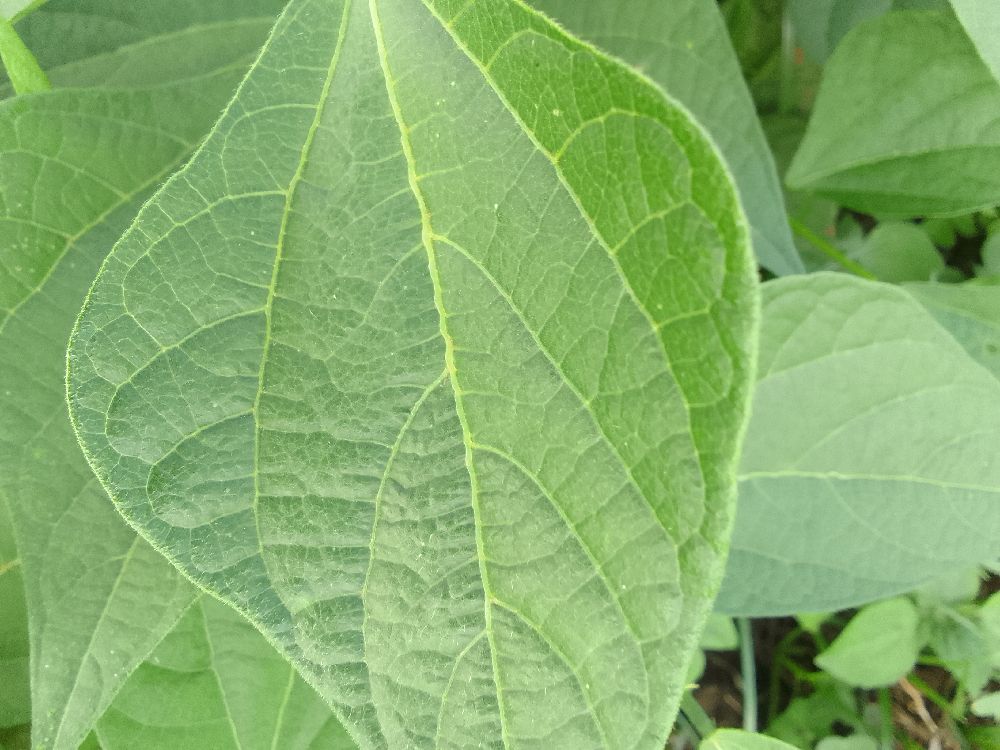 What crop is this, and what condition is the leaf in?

common bean, healthy
